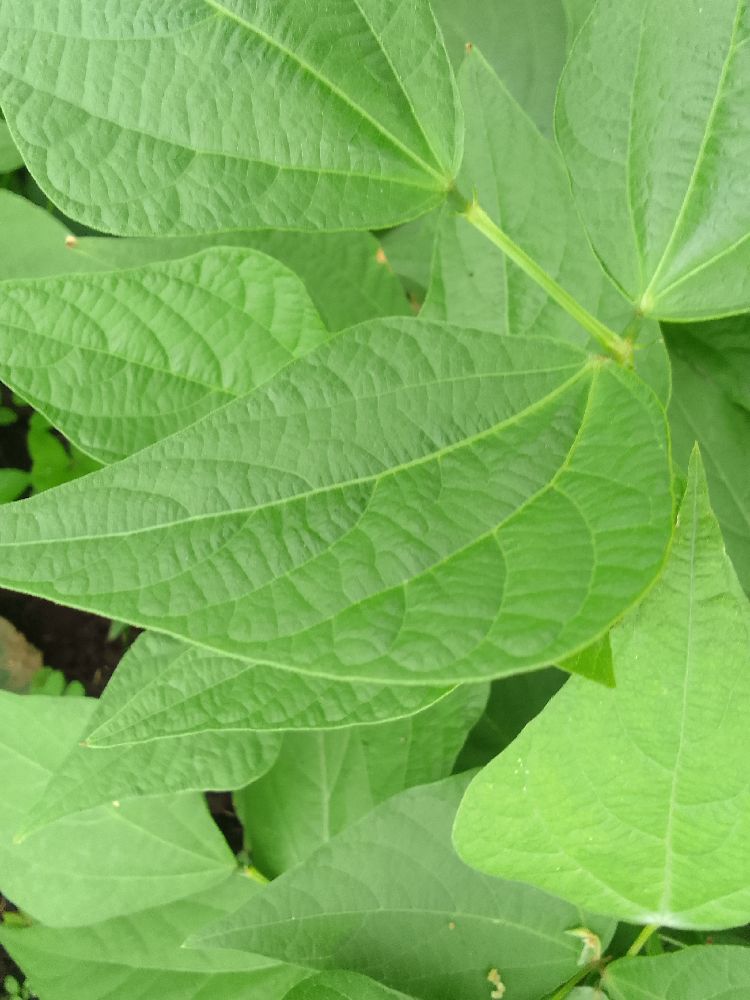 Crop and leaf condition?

common bean, healthy
